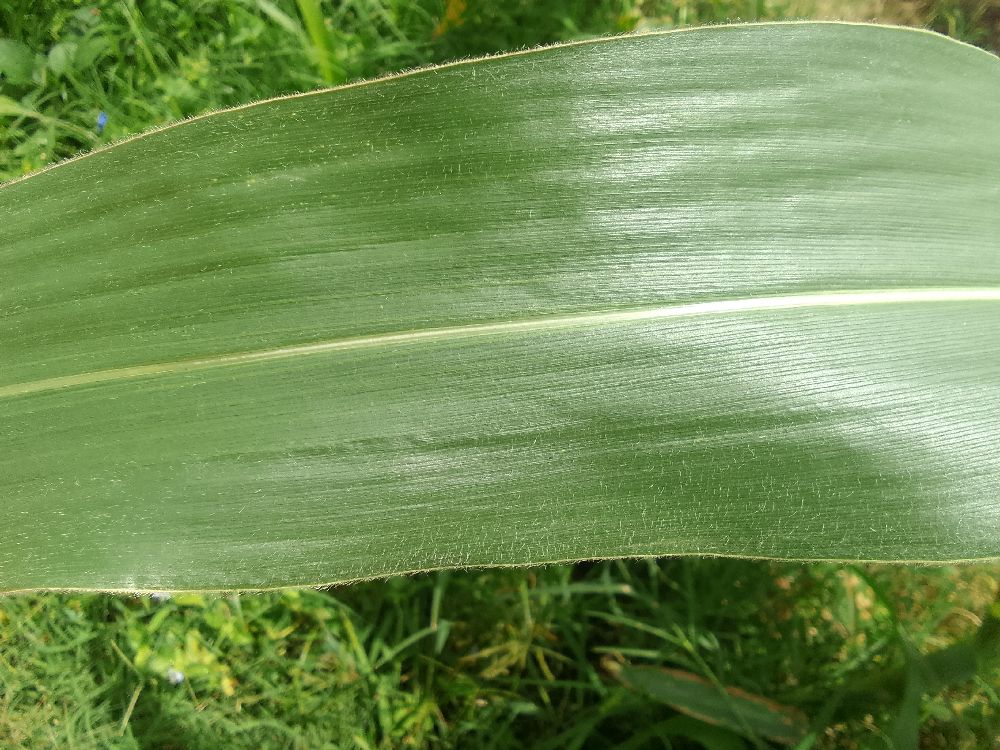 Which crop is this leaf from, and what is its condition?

maize, healthy
